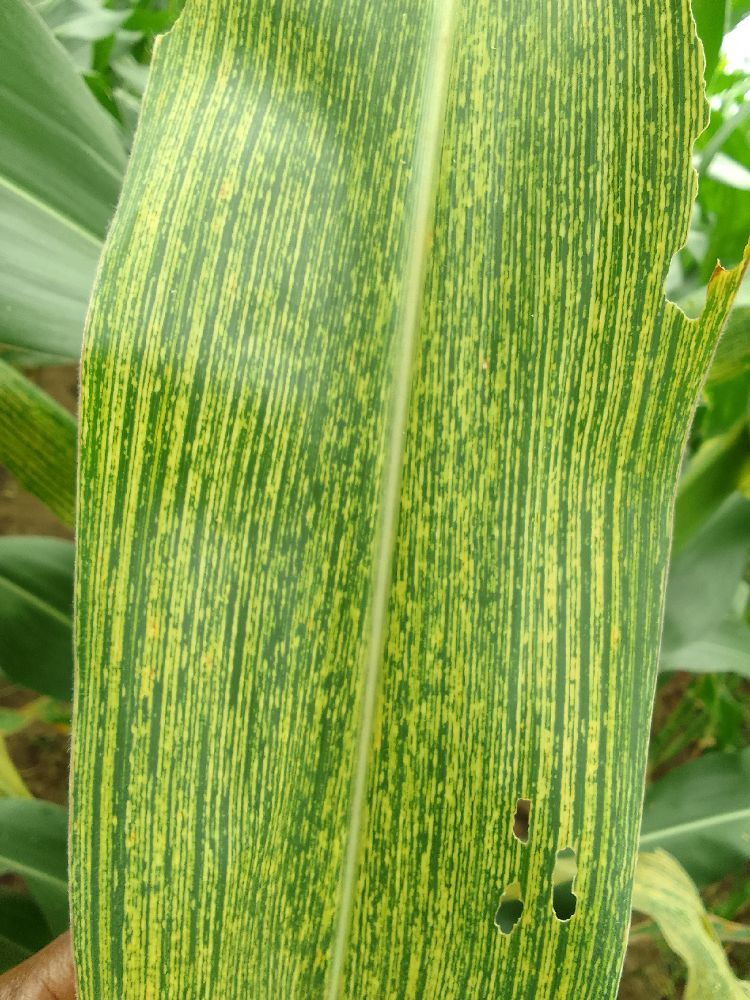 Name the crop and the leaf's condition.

maize, maize streak virus
